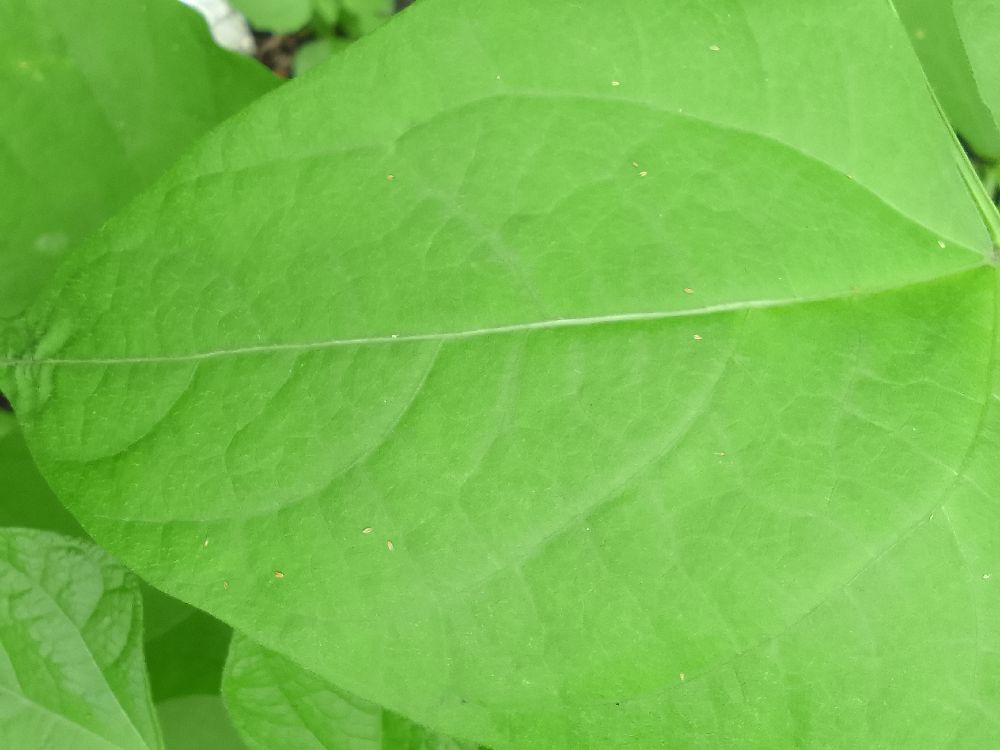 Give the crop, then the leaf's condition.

common bean, healthy
